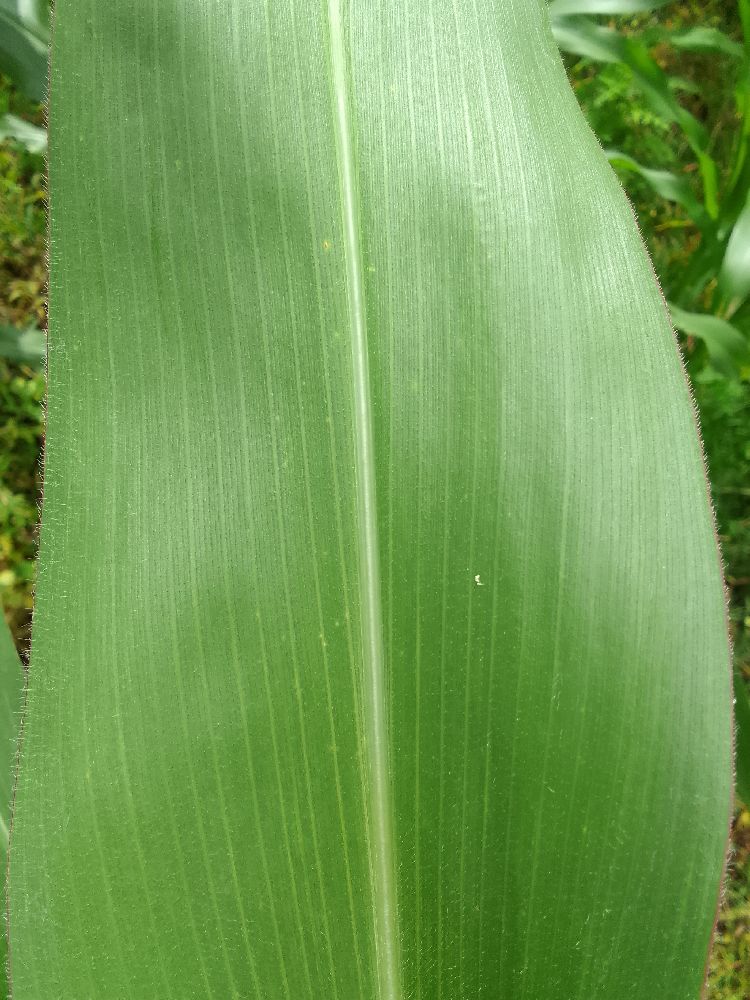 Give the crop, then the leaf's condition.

maize, healthy
